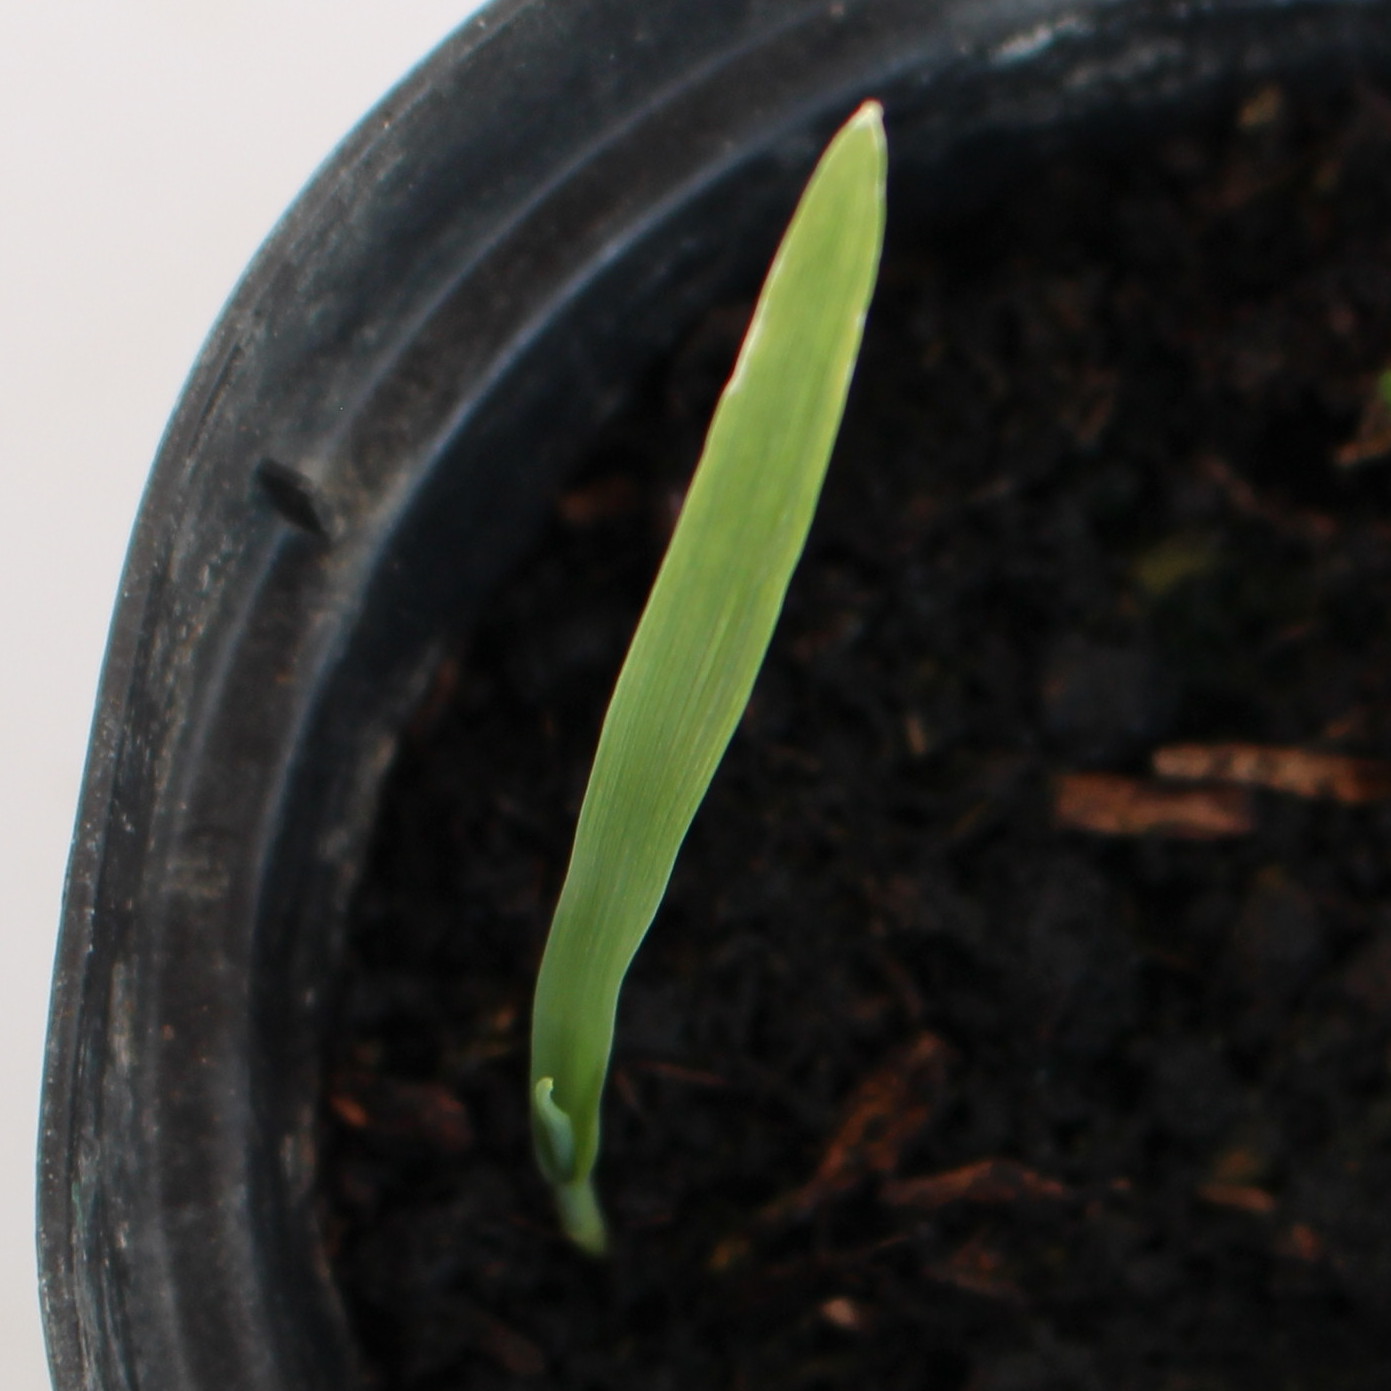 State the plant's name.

Avena sterilis
